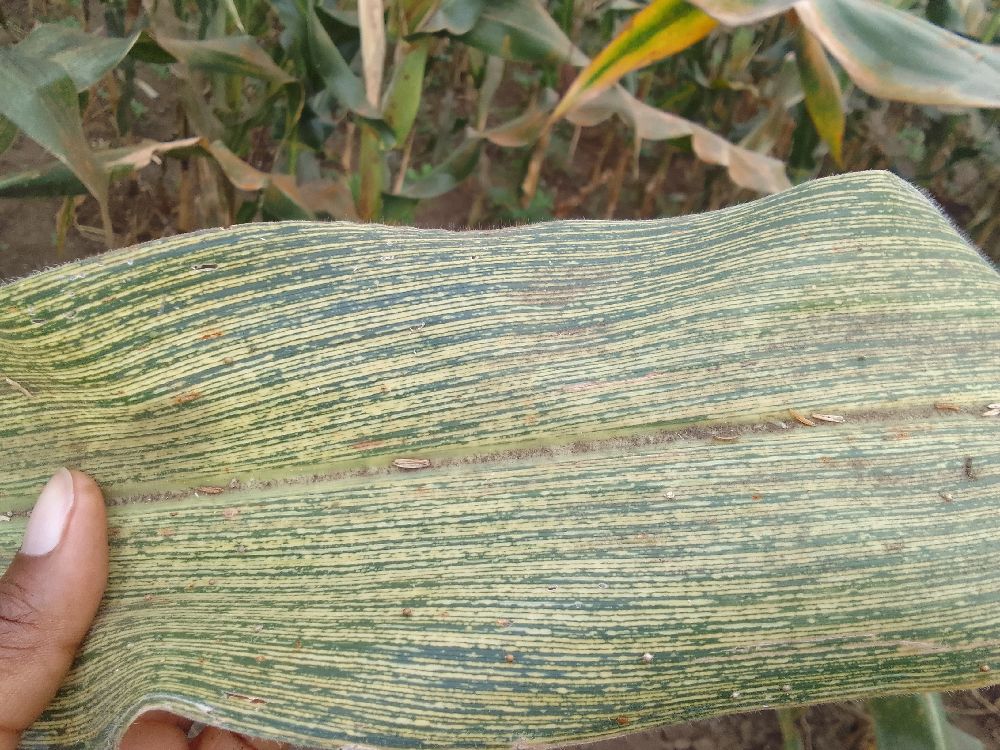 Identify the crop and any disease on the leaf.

maize, healthy
